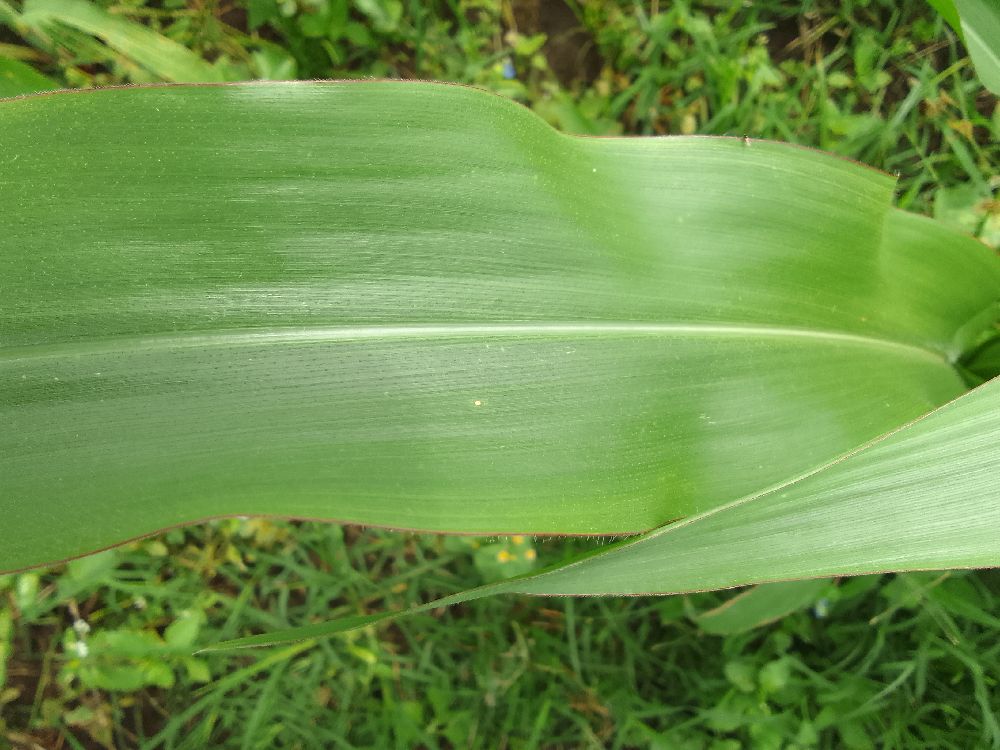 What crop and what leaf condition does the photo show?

maize, healthy
